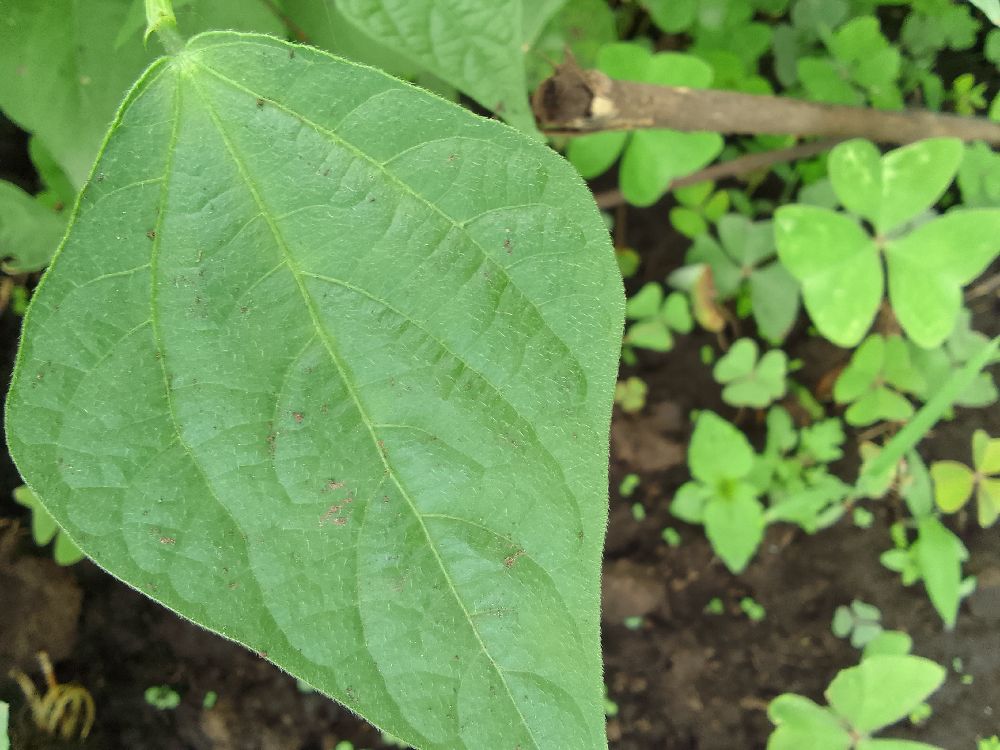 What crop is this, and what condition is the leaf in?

common bean, healthy
